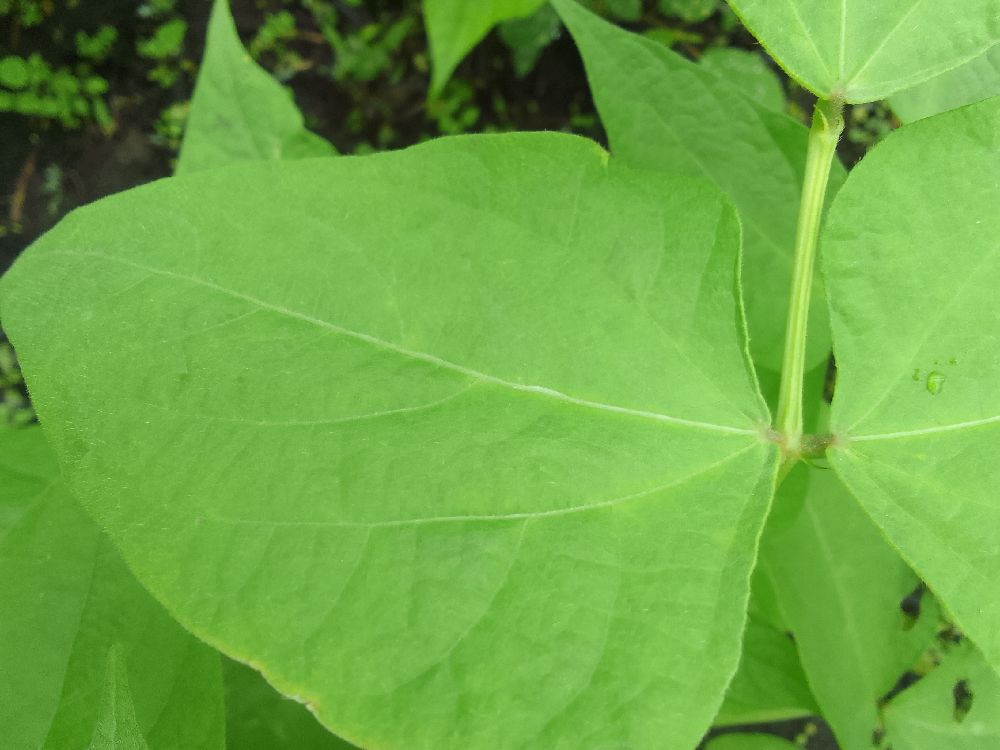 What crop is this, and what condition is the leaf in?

common bean, healthy
